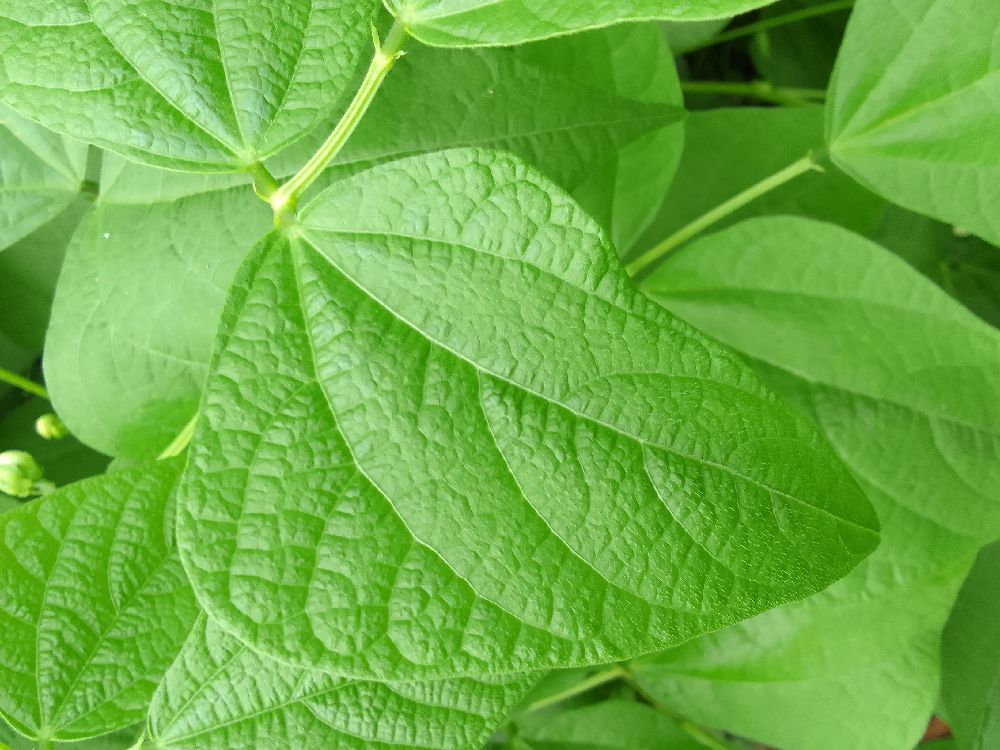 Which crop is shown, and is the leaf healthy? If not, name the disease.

common bean, healthy
